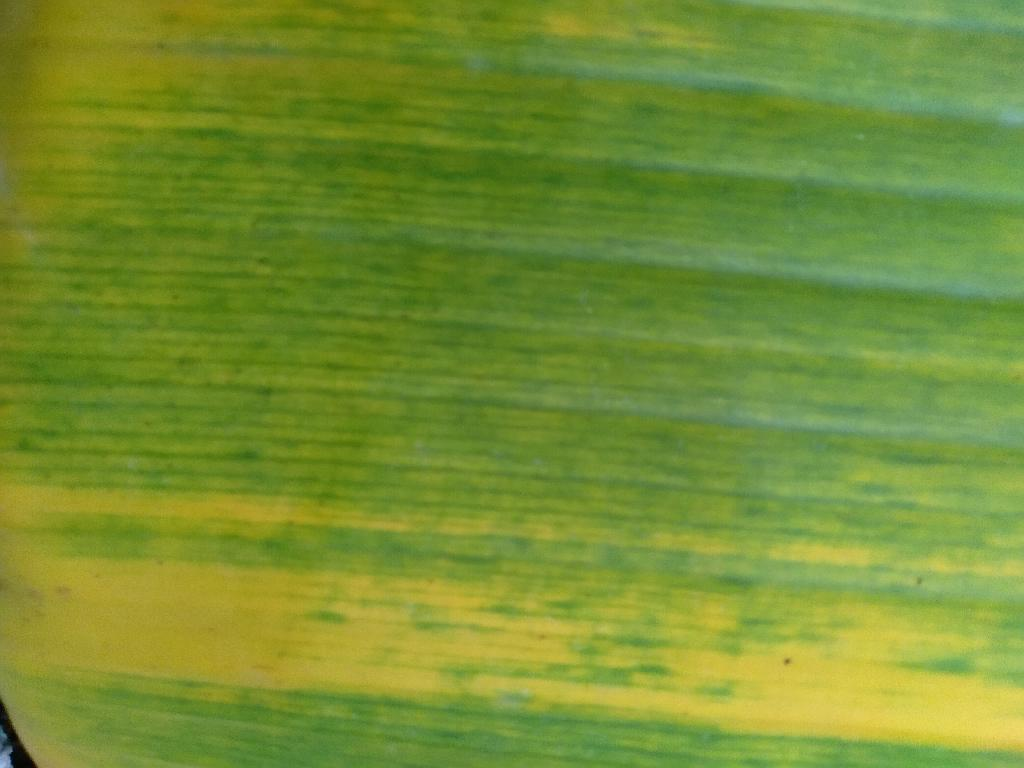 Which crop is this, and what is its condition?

banana, fusarium wilt race 1
